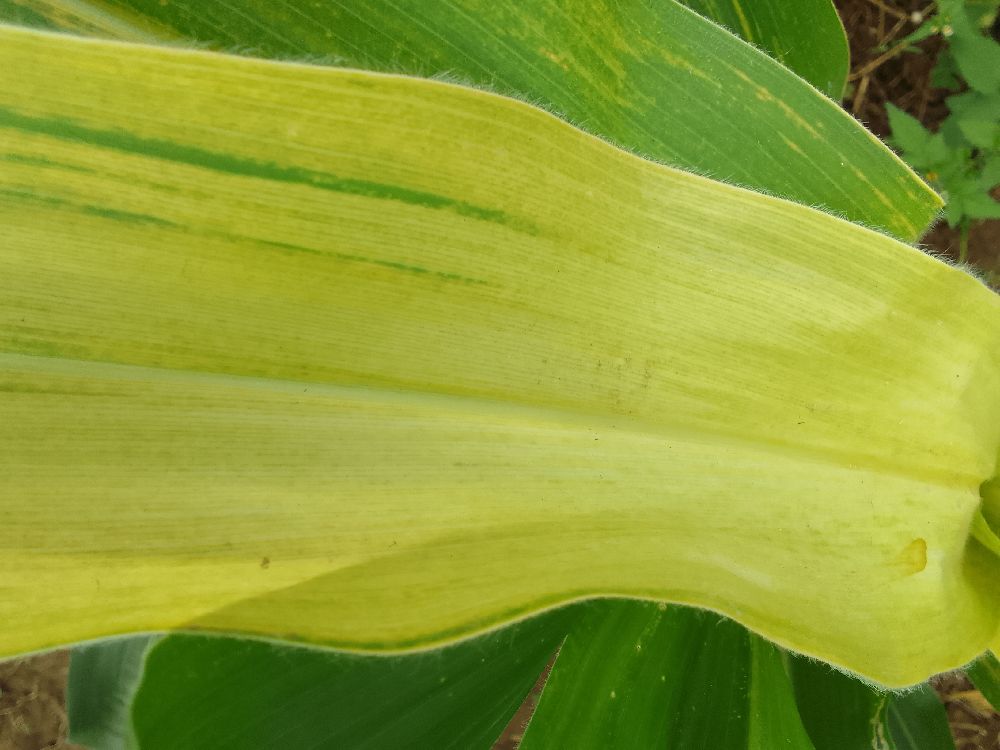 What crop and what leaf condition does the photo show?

maize, maize lethal necrosis
